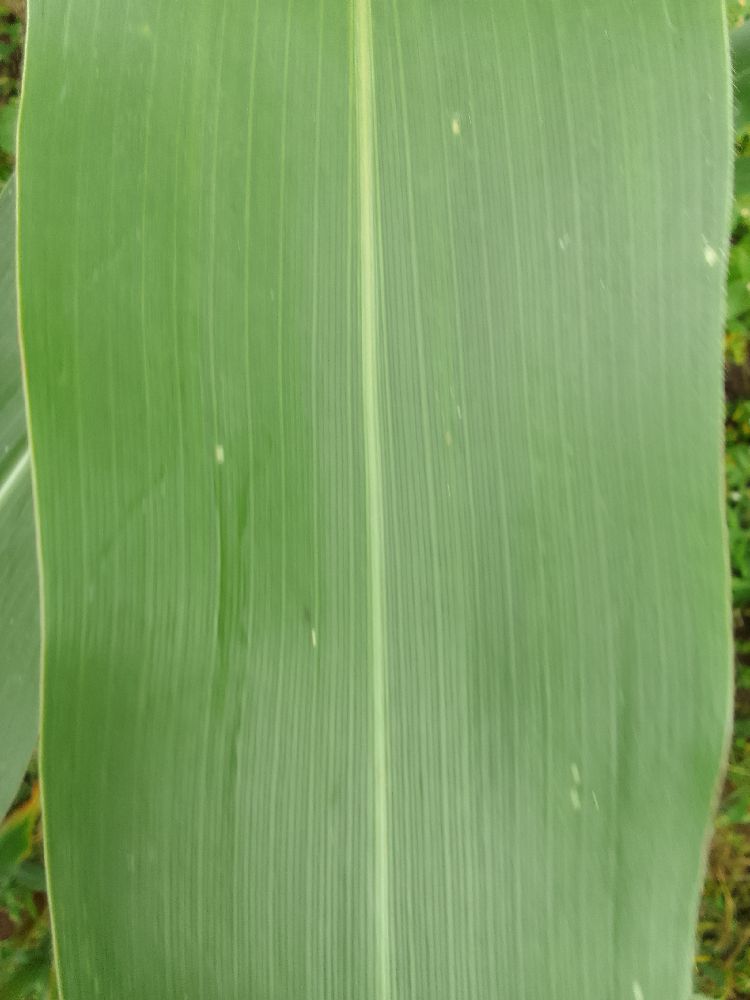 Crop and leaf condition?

maize, healthy
